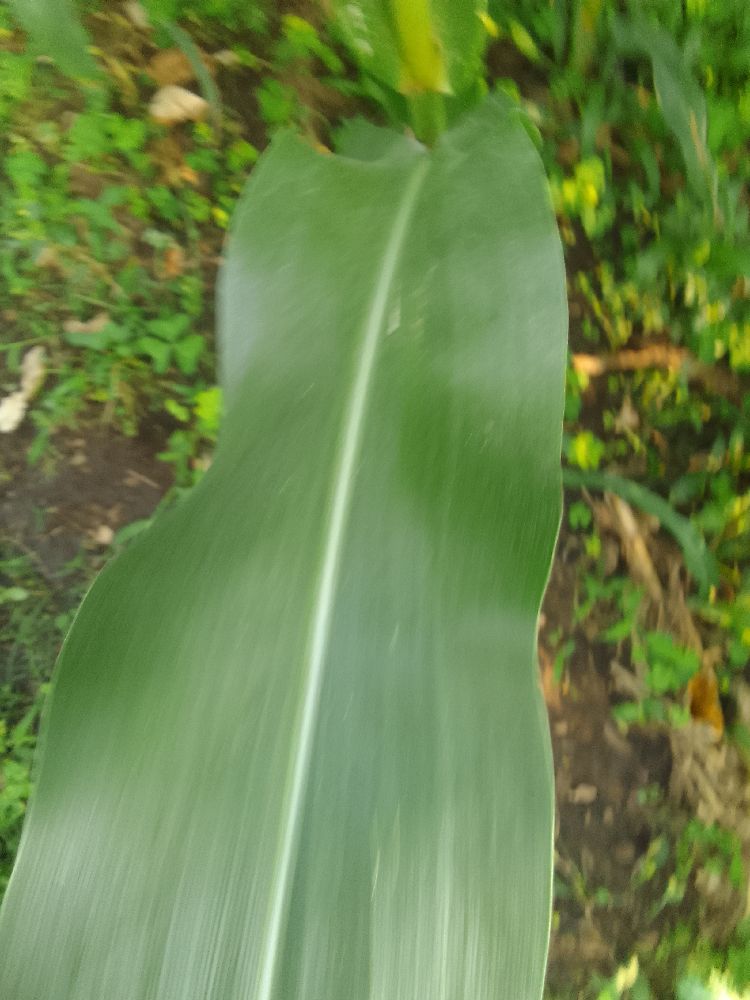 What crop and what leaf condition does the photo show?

maize, healthy
